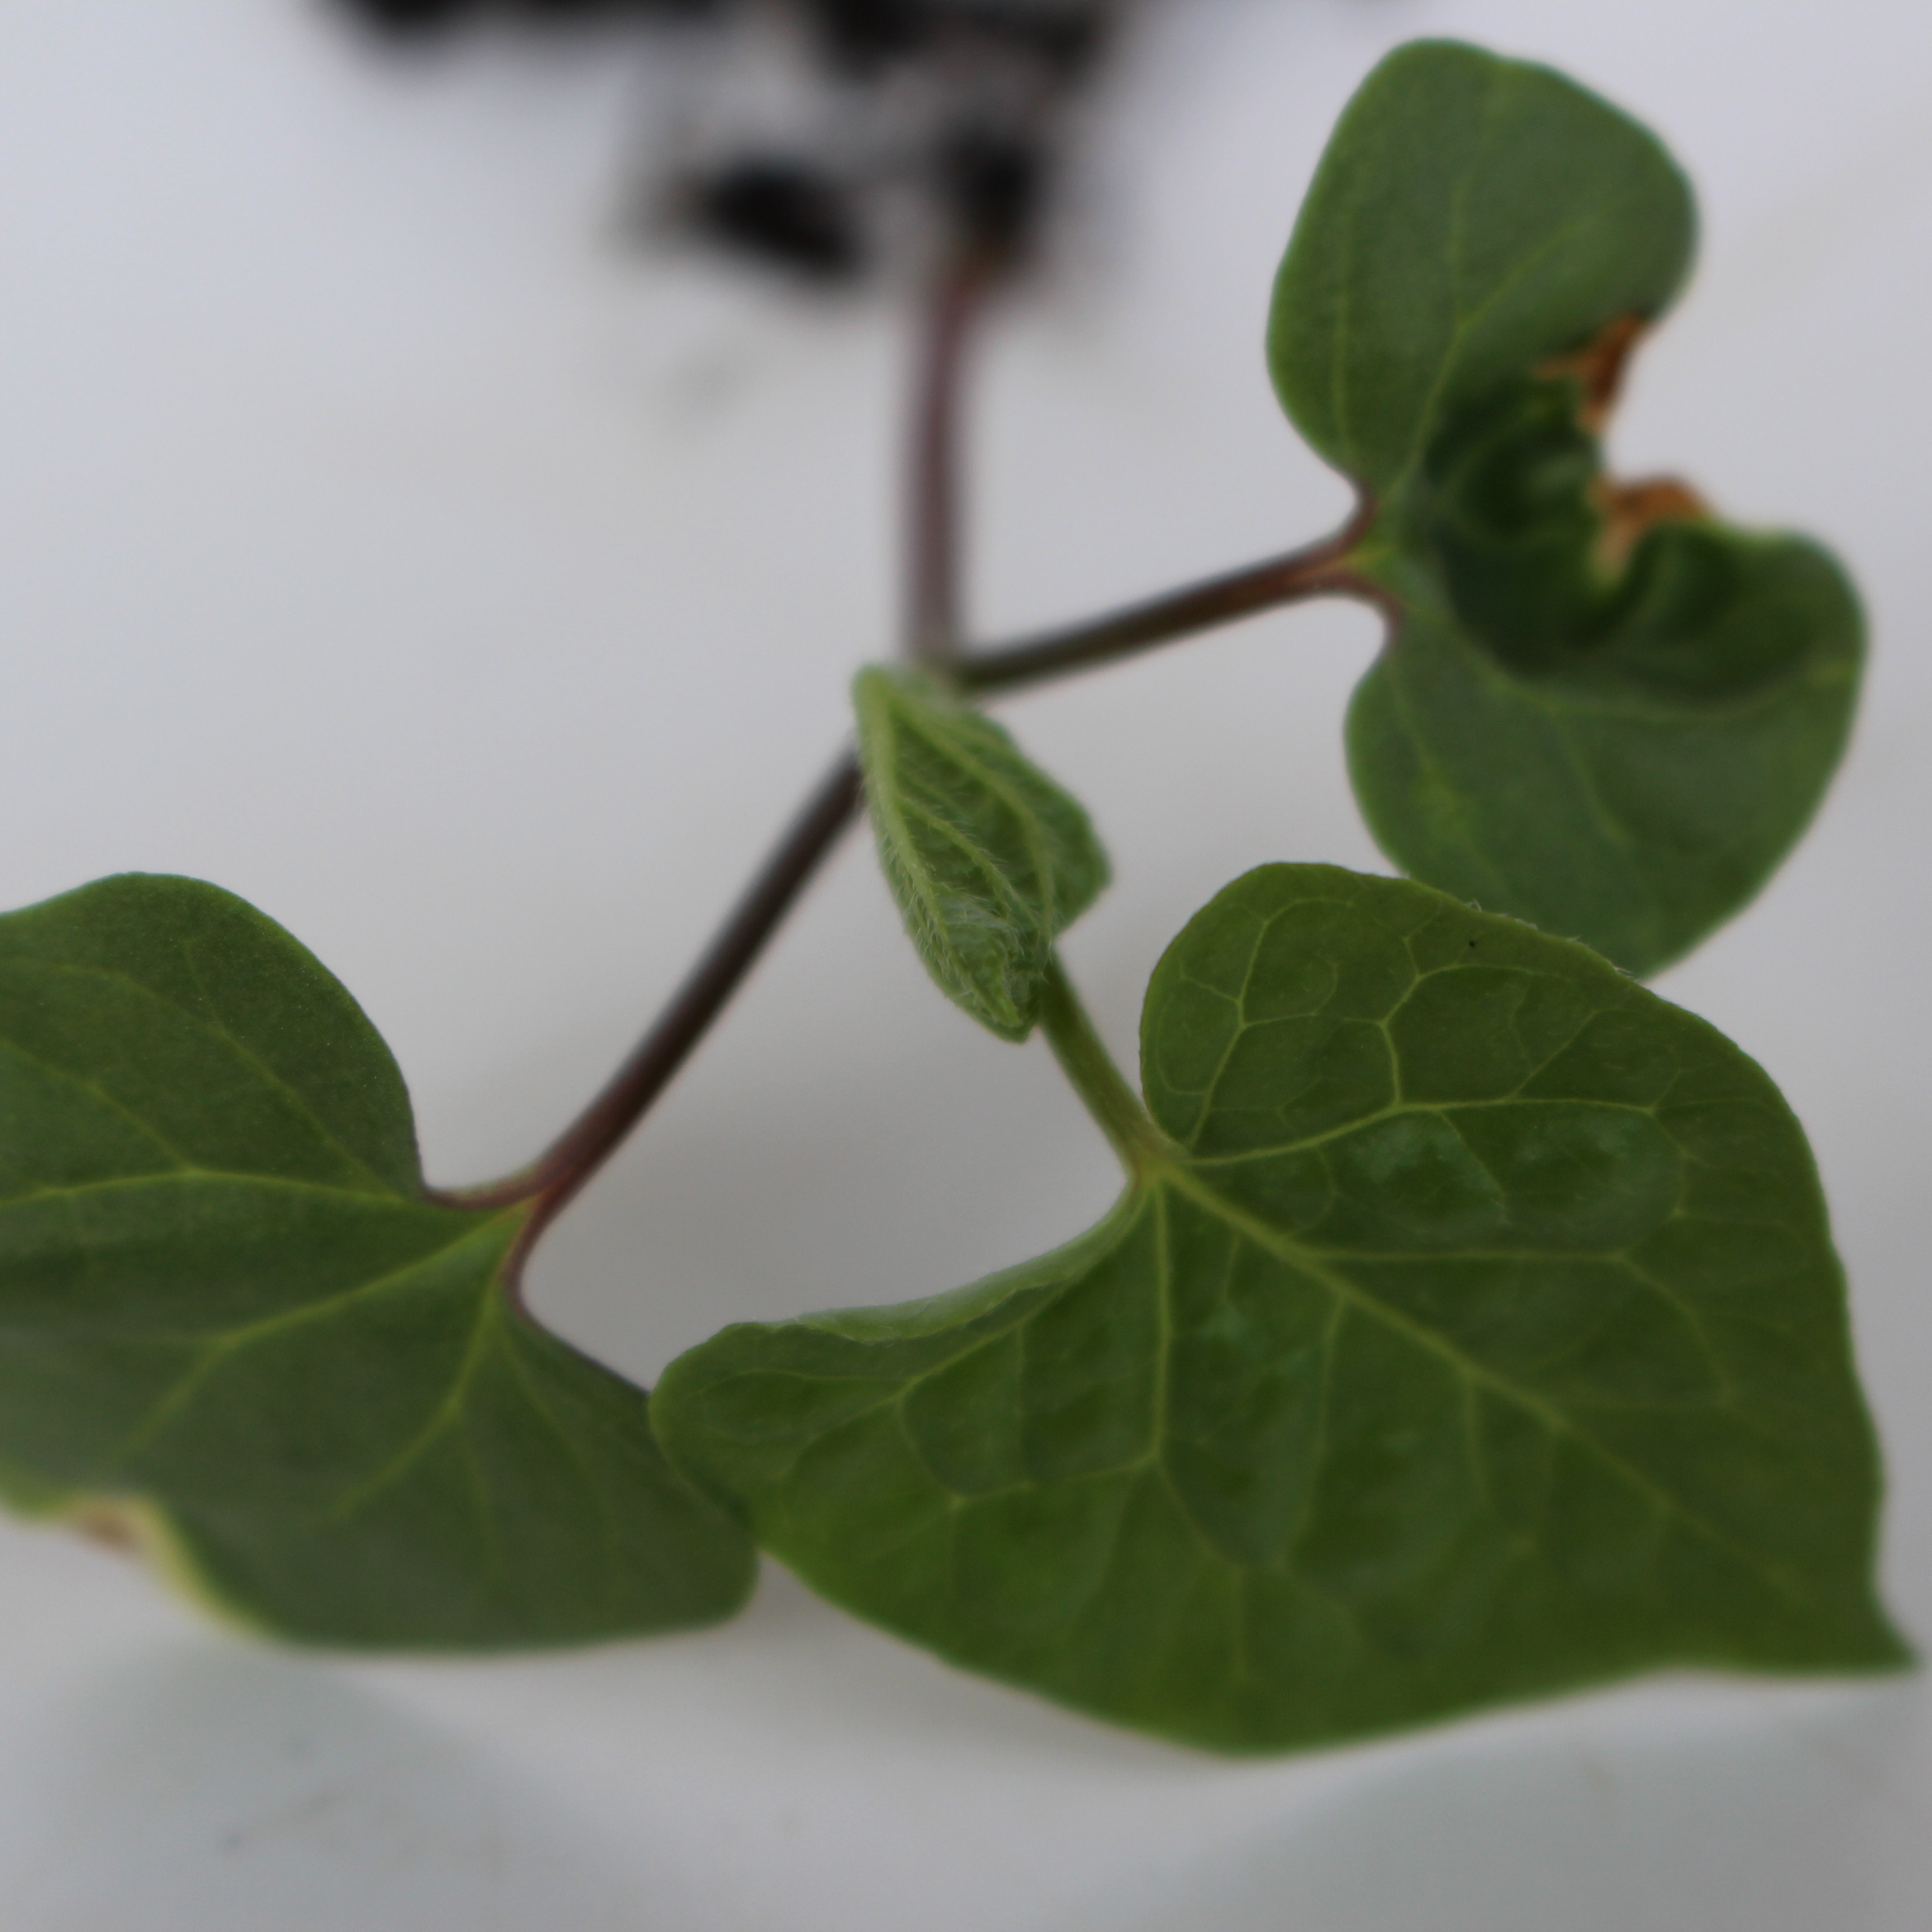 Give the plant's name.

Convolvulus arvensis
